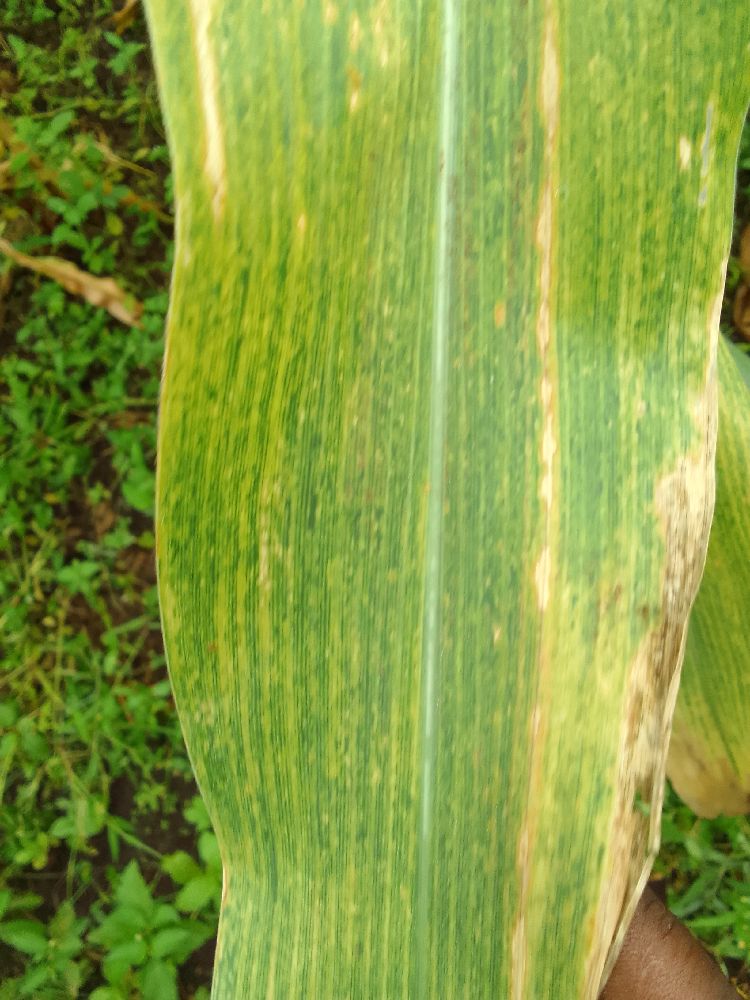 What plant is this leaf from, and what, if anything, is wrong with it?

maize, maize lethal necrosis
